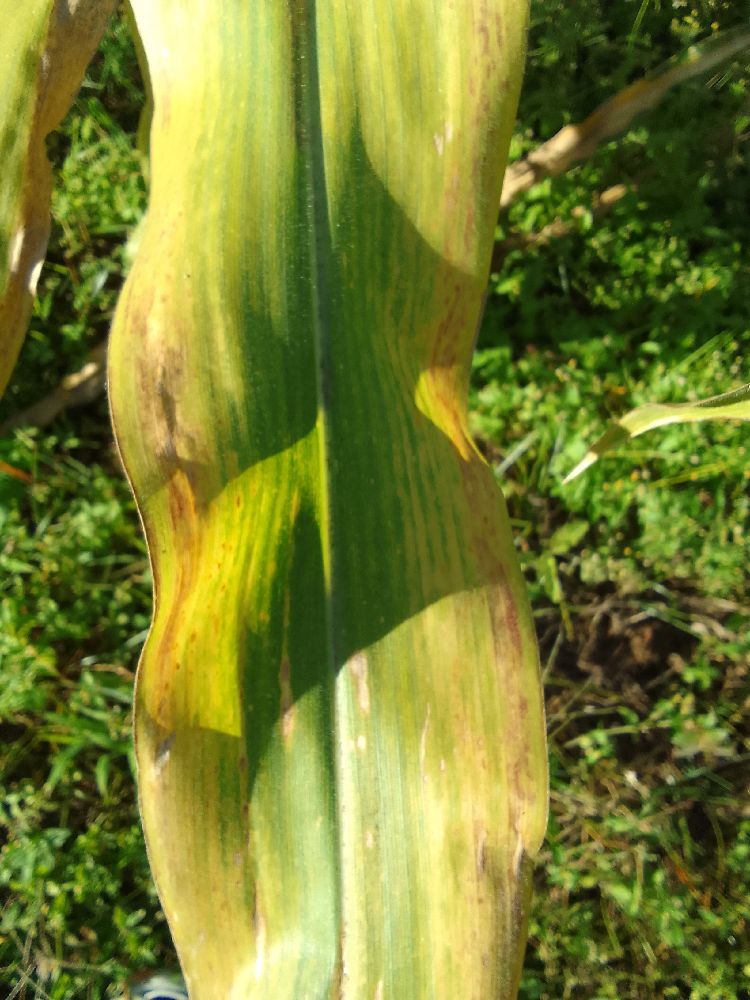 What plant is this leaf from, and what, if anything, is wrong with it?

maize, maize lethal necrosis
